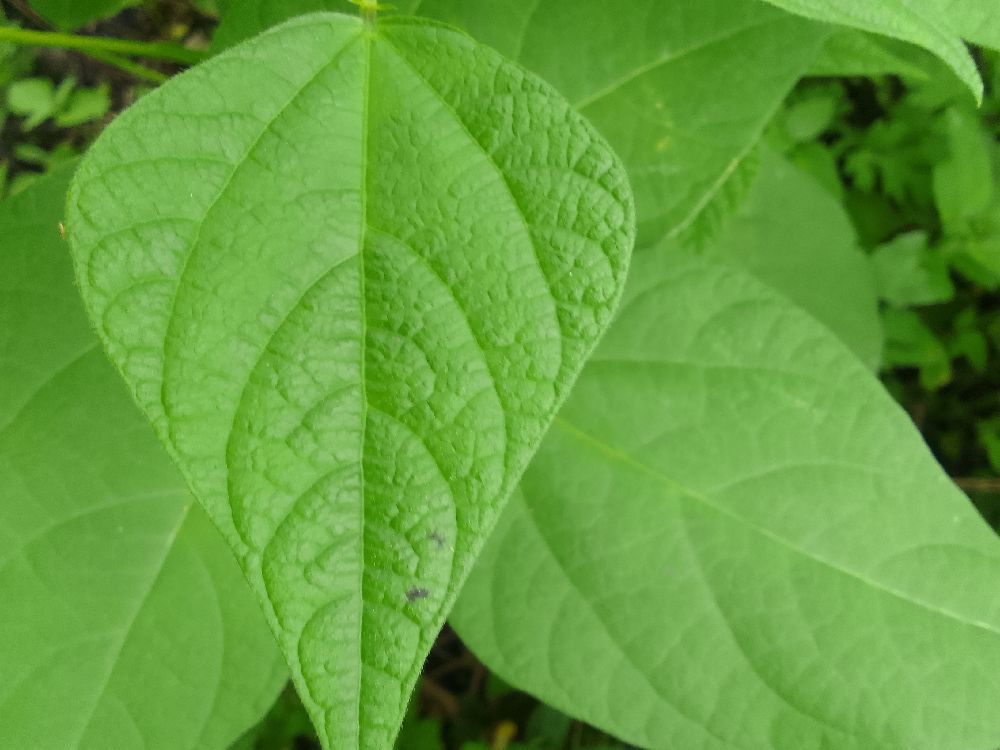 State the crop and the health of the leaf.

common bean, healthy
